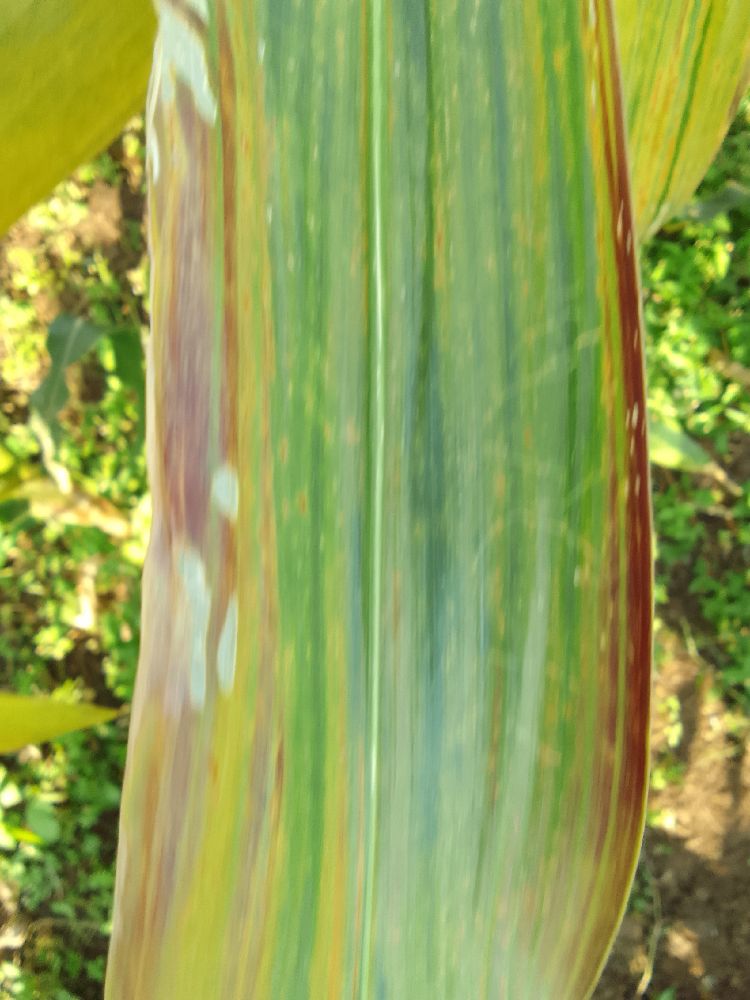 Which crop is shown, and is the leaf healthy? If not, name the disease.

maize, maize lethal necrosis
